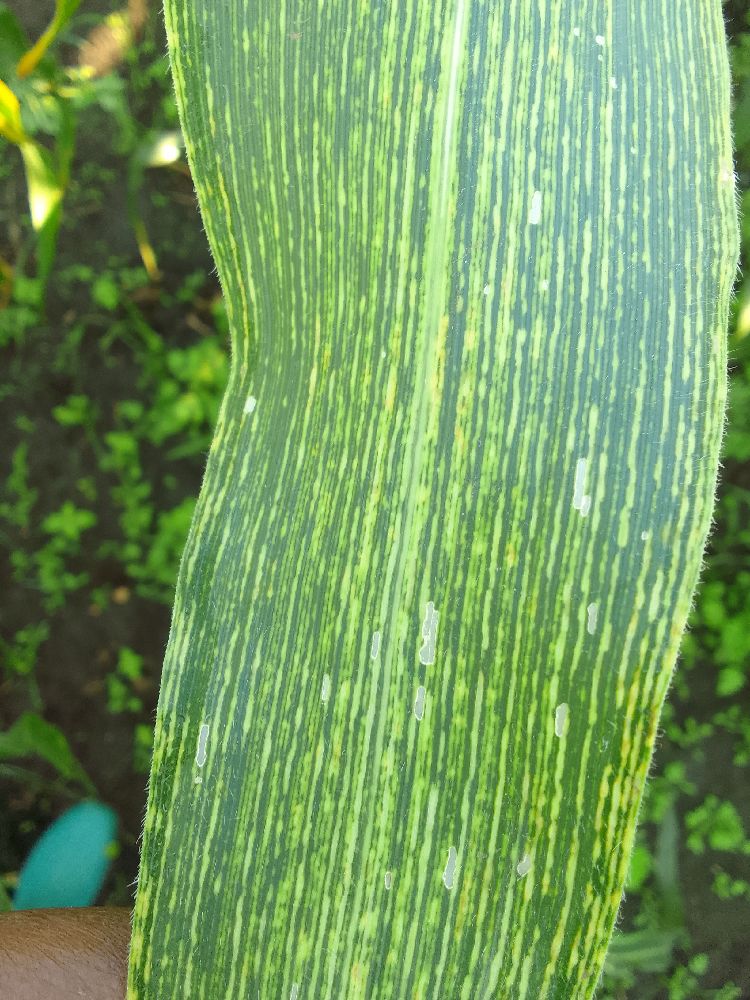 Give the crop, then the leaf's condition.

maize, maize streak virus
